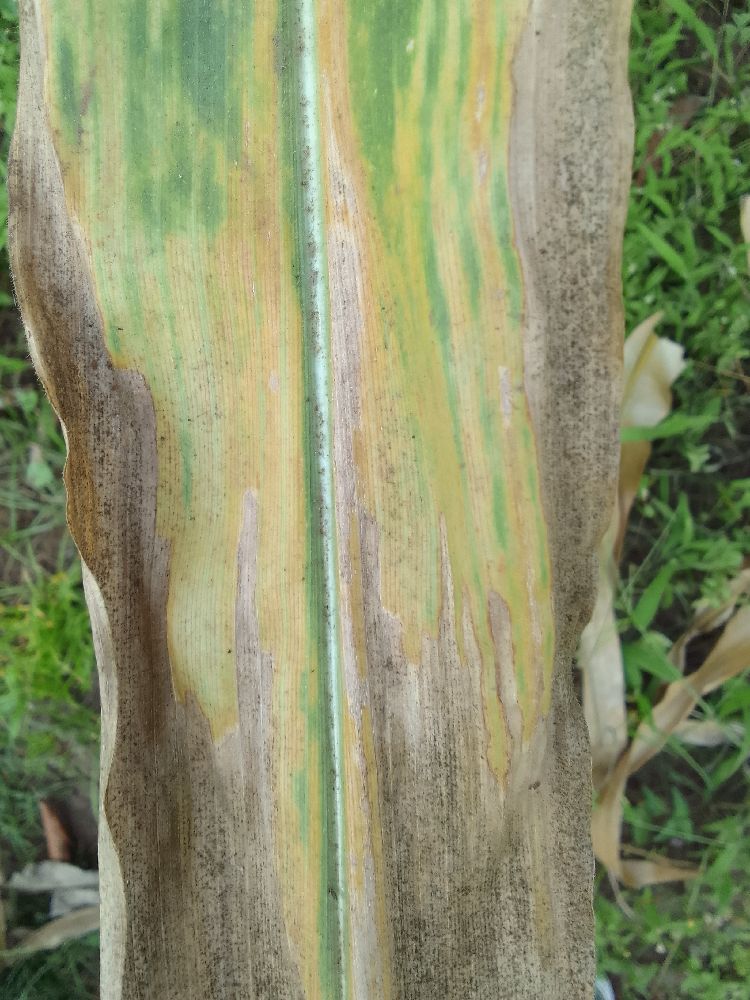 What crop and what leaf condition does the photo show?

maize, maize lethal necrosis
